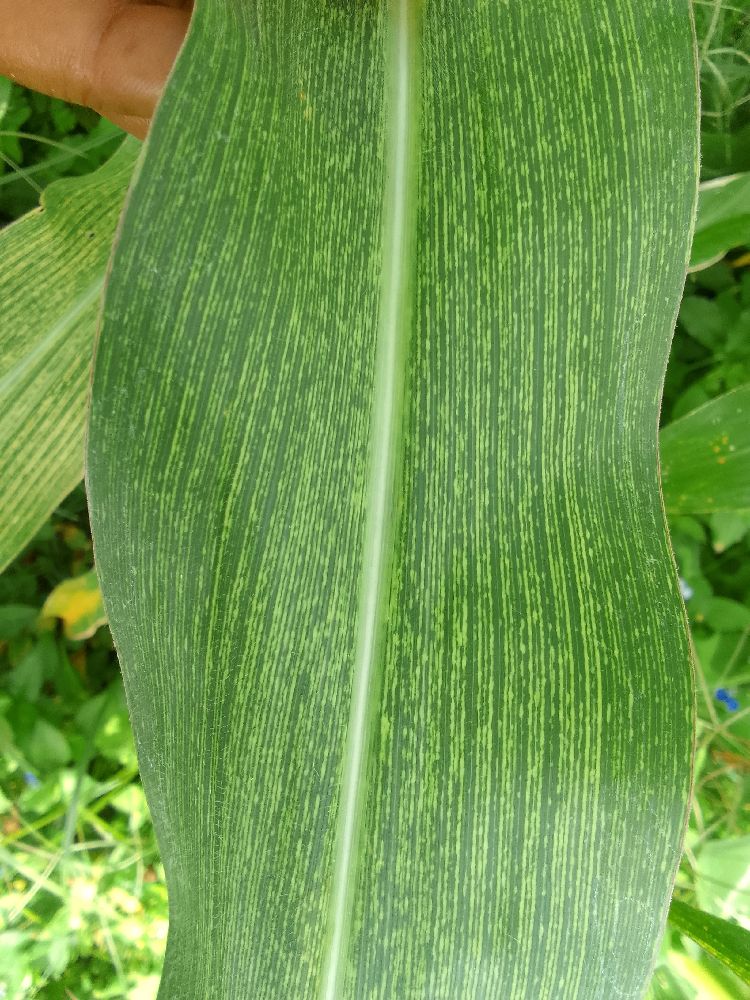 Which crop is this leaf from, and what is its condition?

maize, maize streak virus
